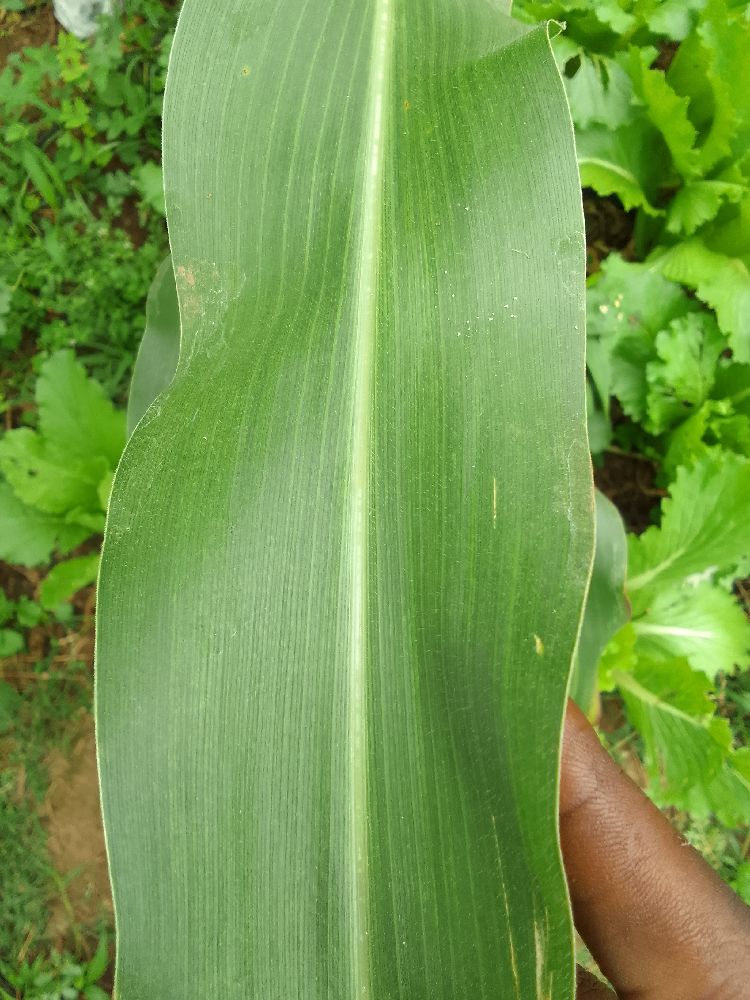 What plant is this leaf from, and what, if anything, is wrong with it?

maize, healthy
